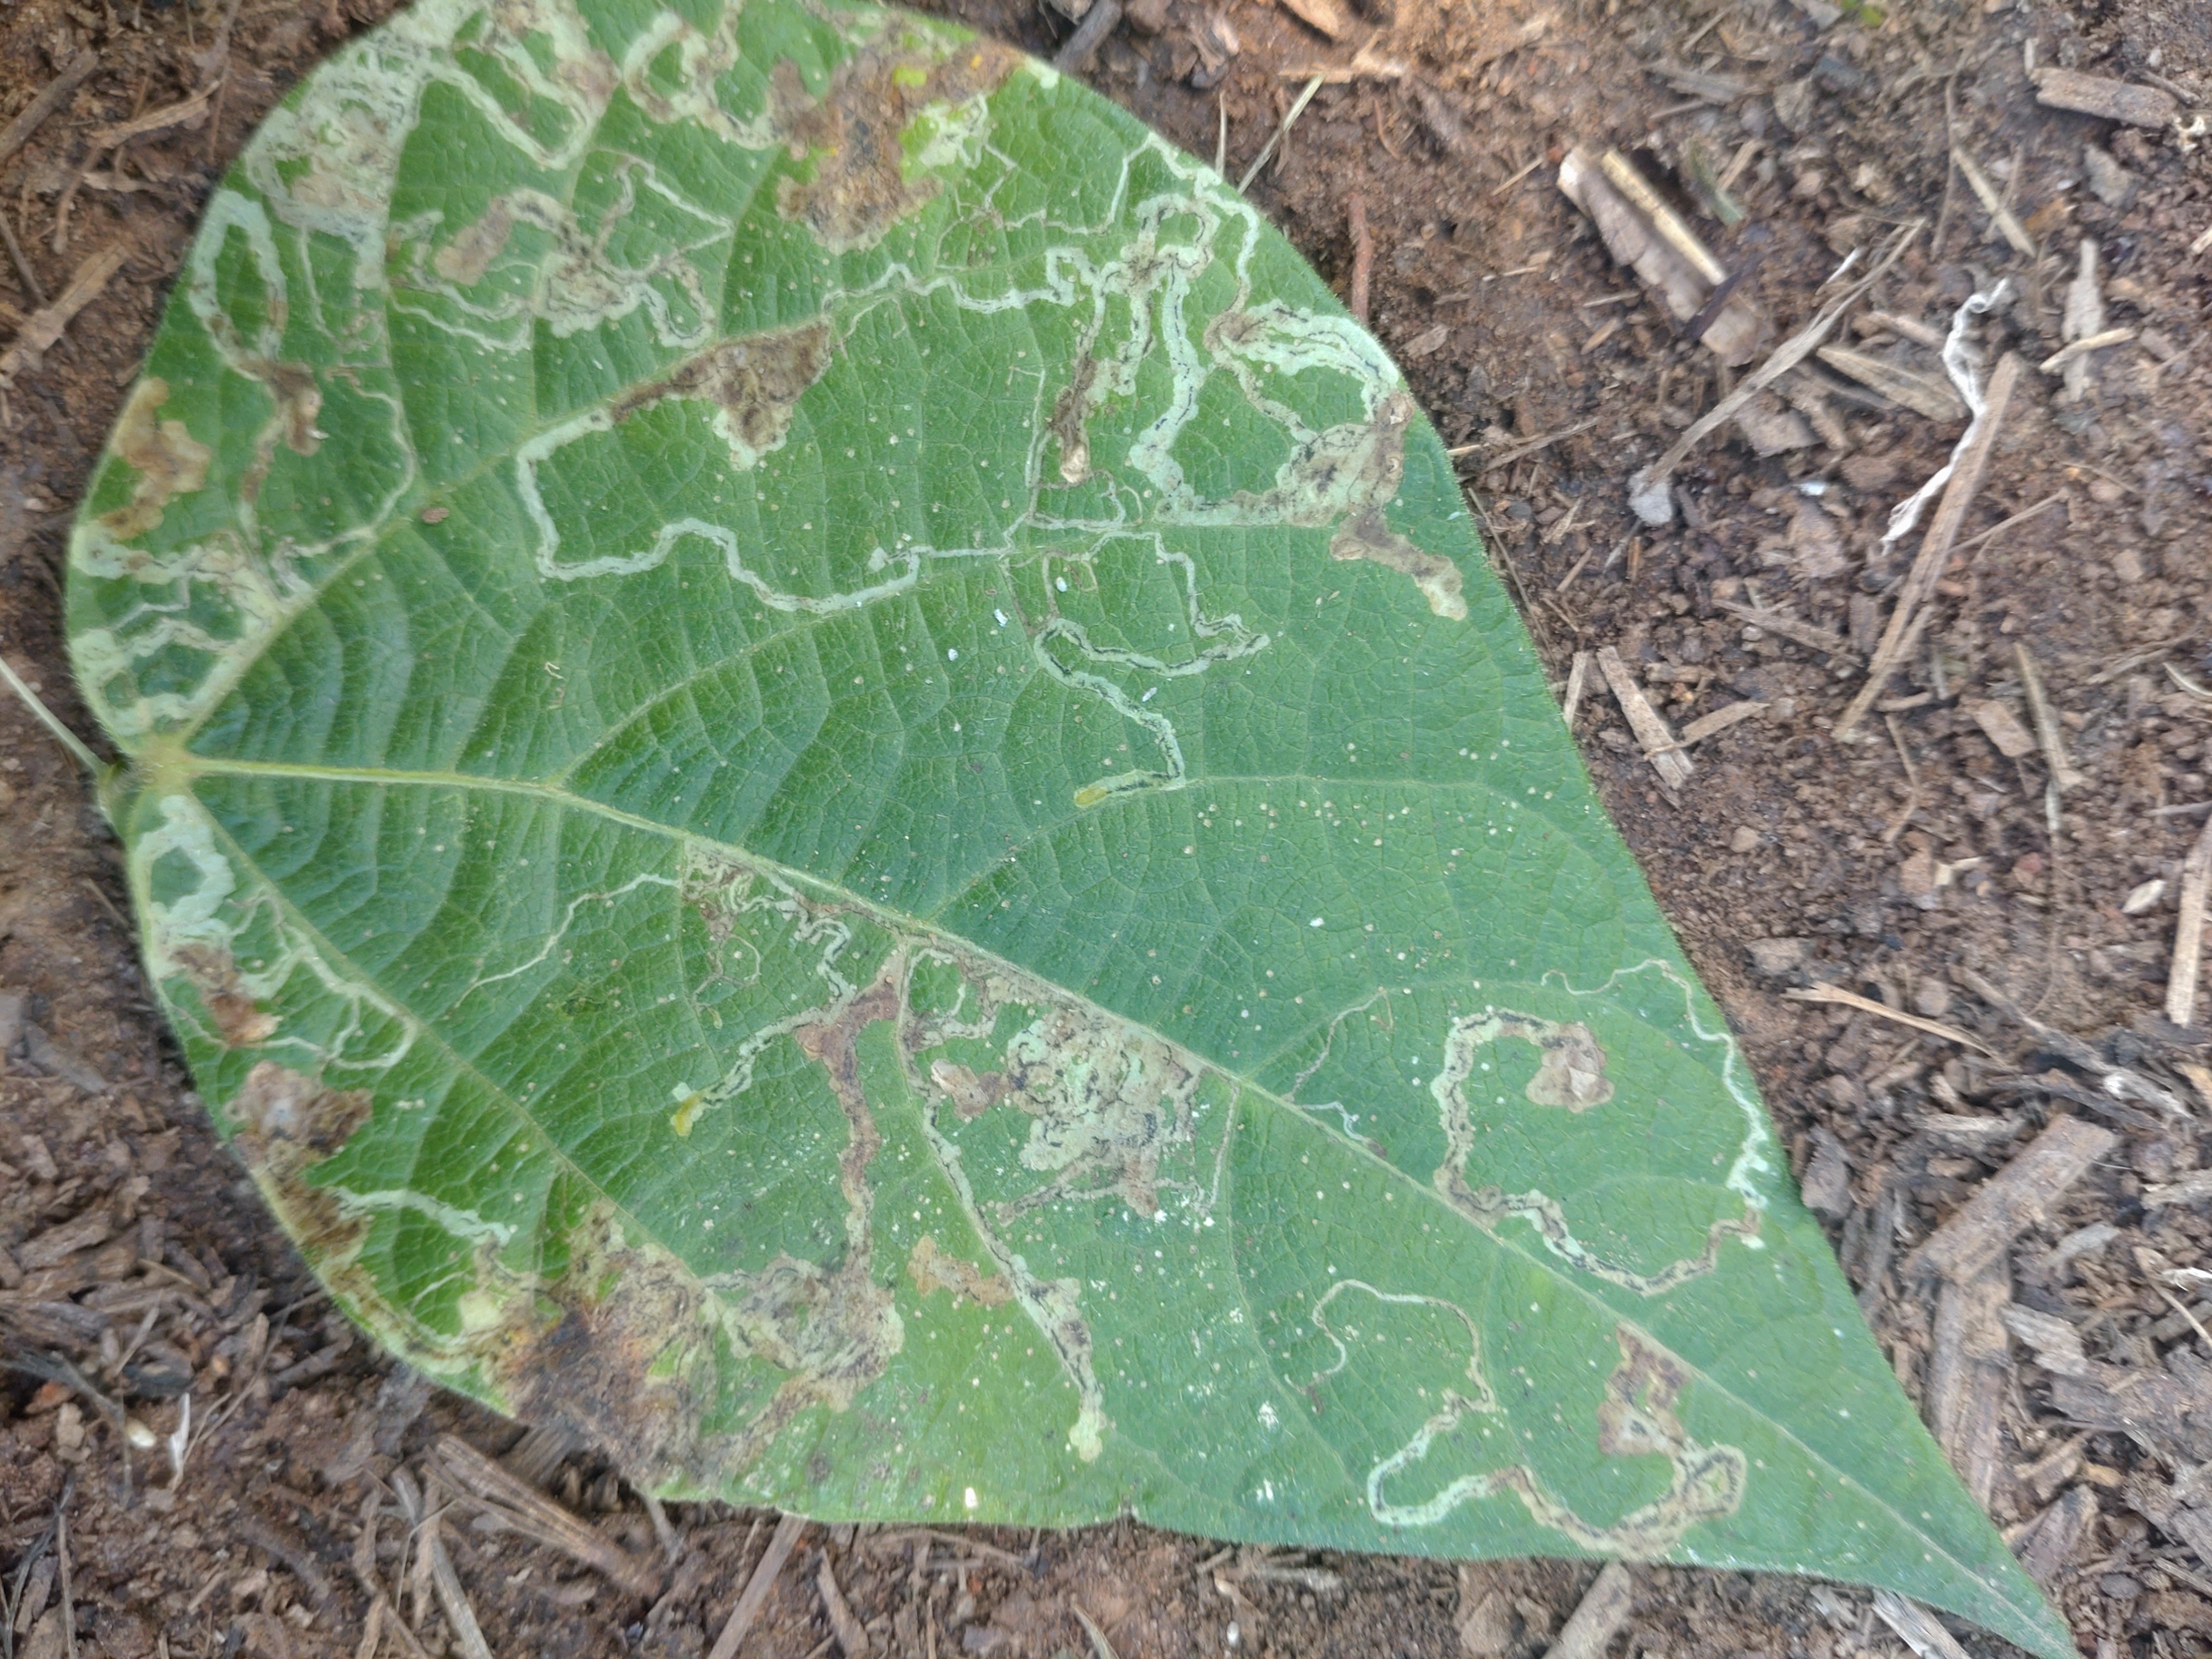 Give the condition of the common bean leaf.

anthracnose
